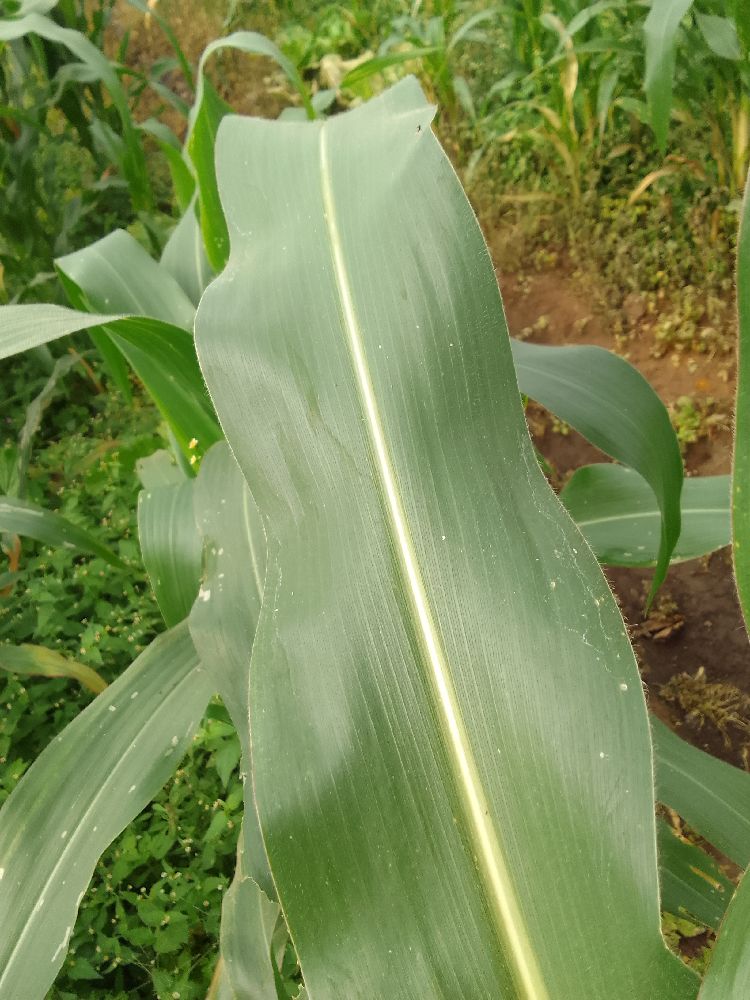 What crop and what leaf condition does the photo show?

maize, healthy
